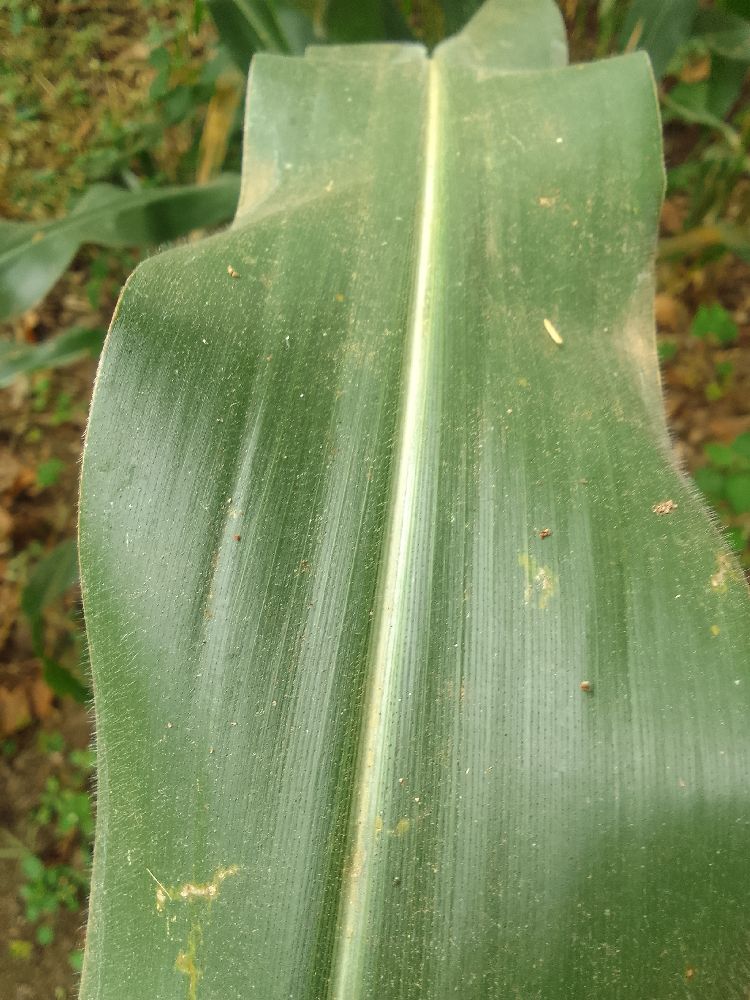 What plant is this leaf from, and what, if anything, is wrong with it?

maize, healthy
